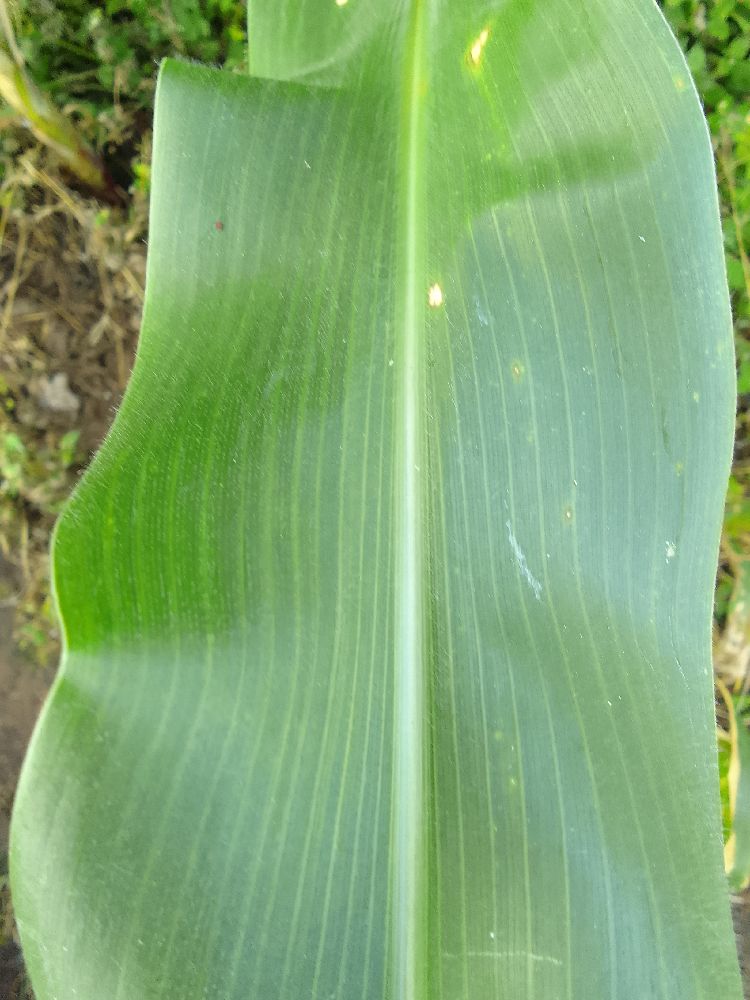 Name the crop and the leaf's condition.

maize, healthy
